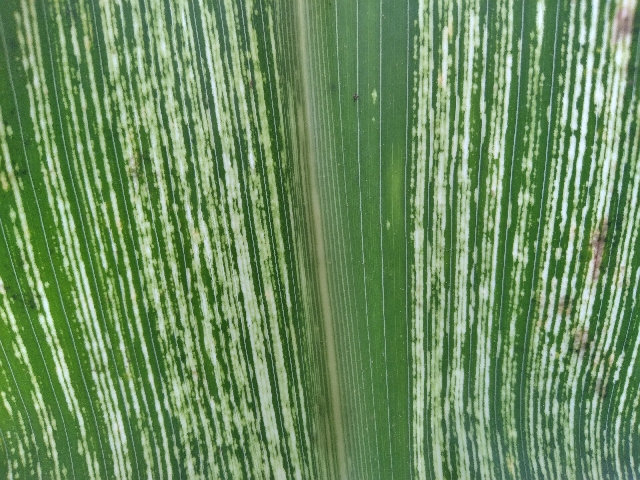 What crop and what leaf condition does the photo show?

maize, maize streak virus
